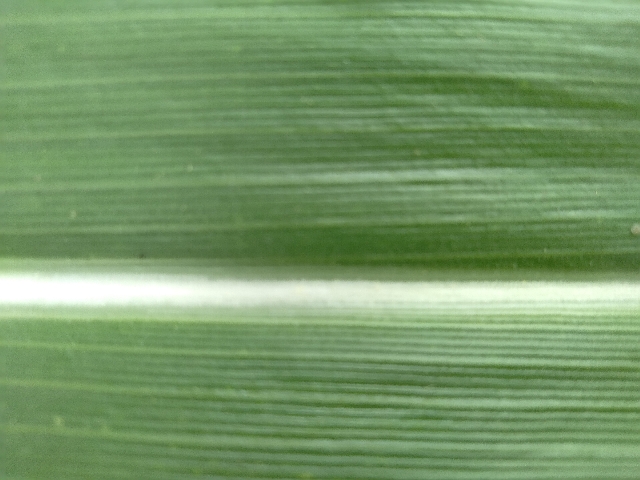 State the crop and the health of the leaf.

maize, healthy
